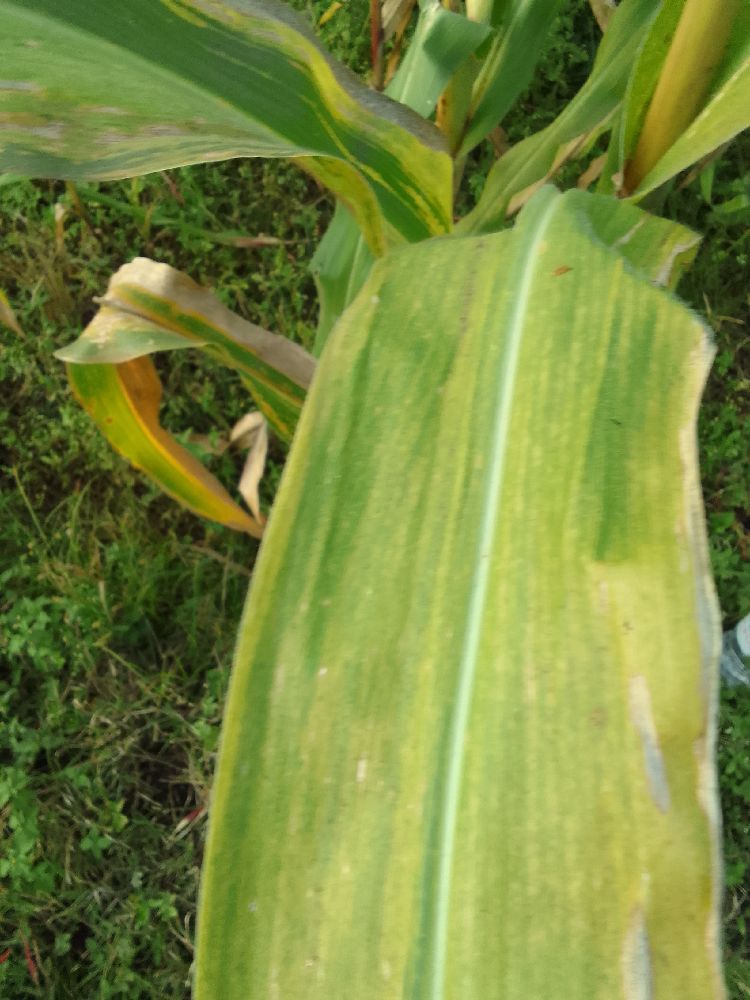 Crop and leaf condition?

maize, maize lethal necrosis
